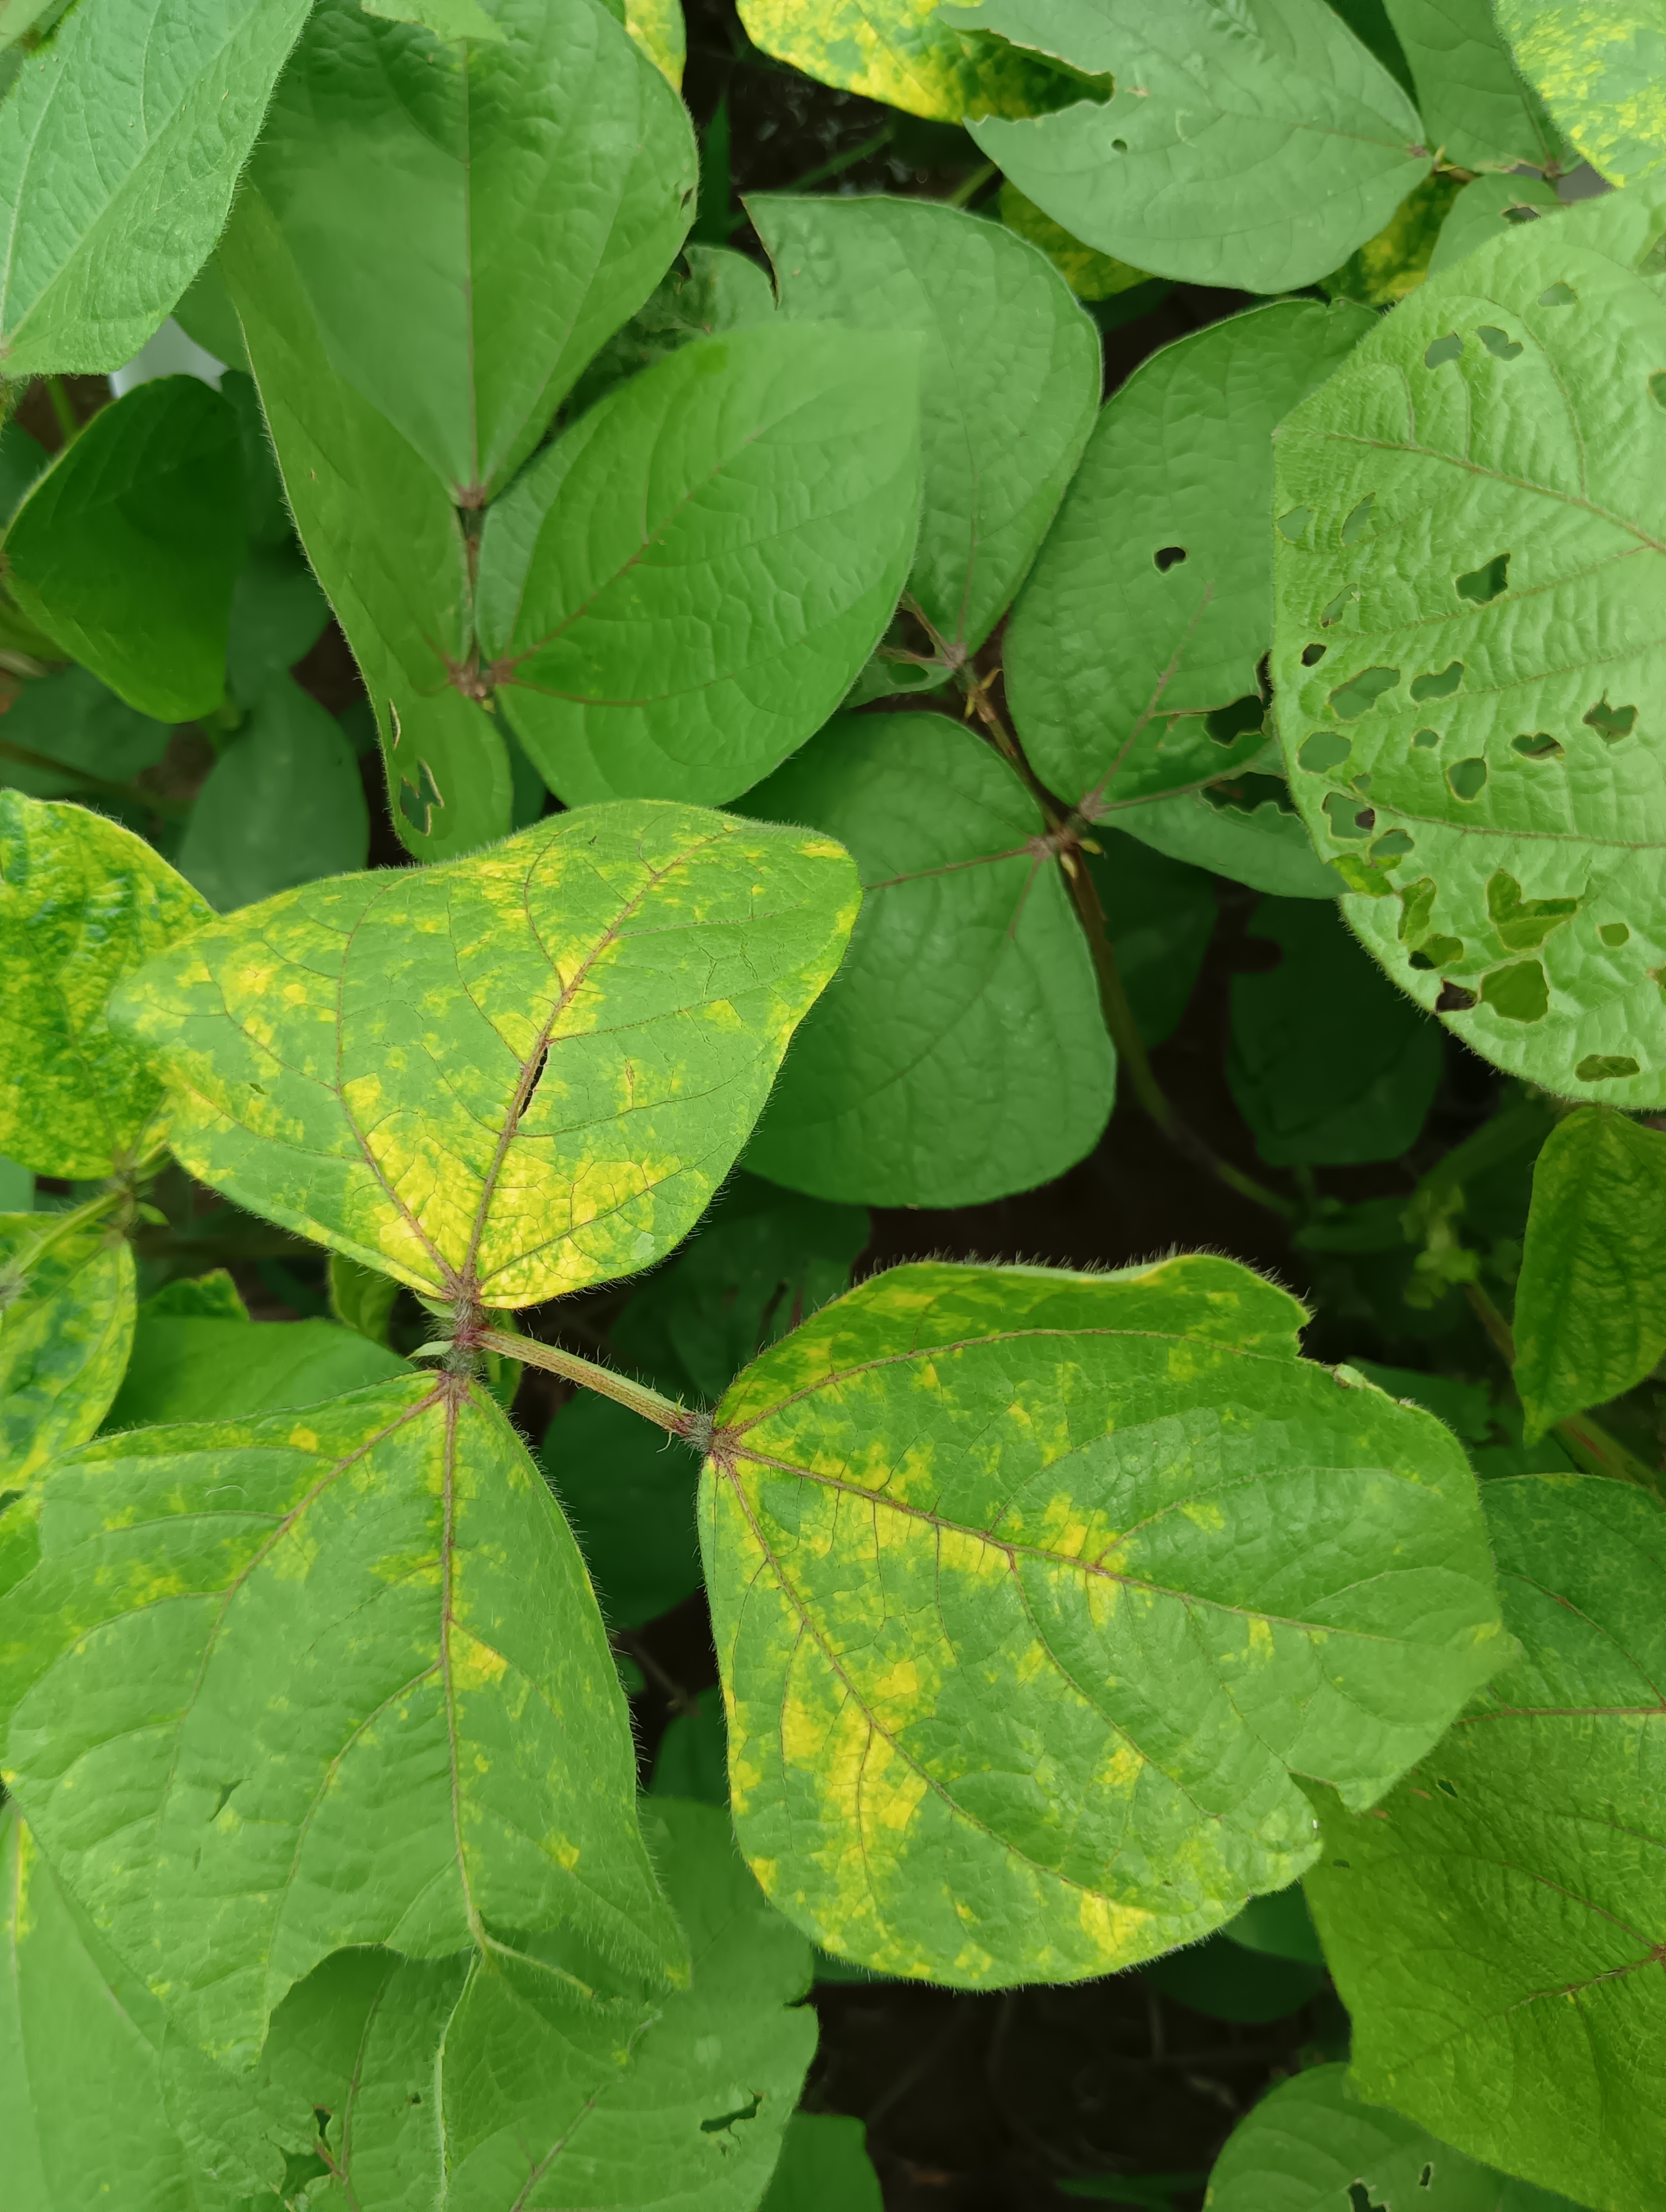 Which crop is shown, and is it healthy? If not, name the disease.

mungbean, yellow mosaic
